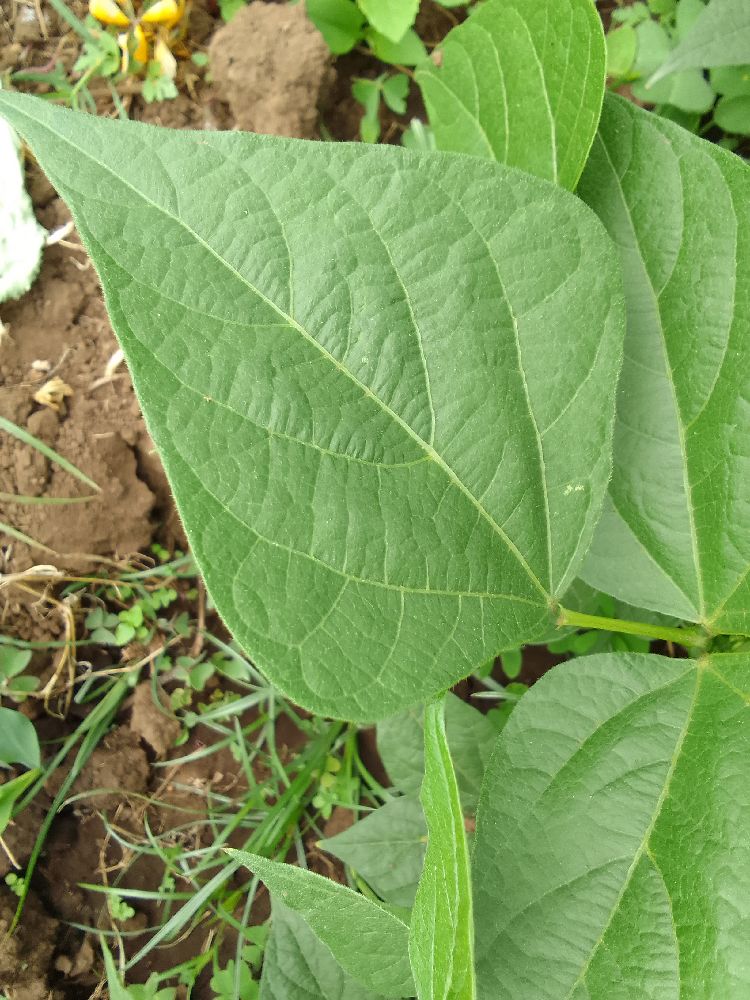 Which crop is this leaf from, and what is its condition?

common bean, healthy
